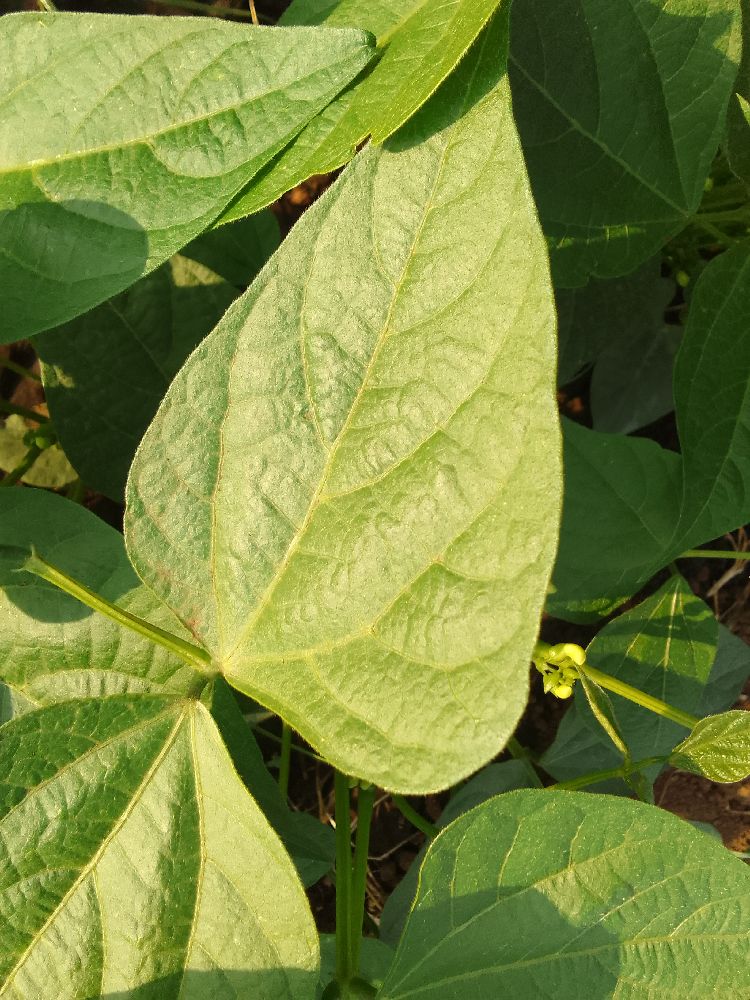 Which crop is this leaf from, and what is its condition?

common bean, healthy
